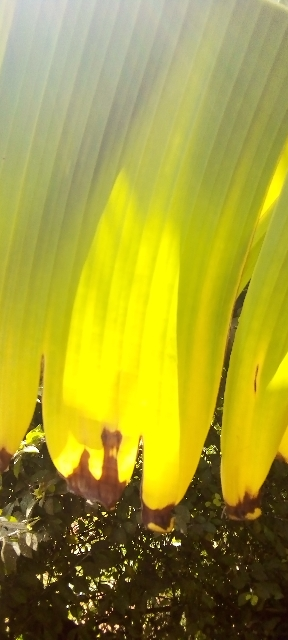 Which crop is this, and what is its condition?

banana, fusarium wilt race 1
